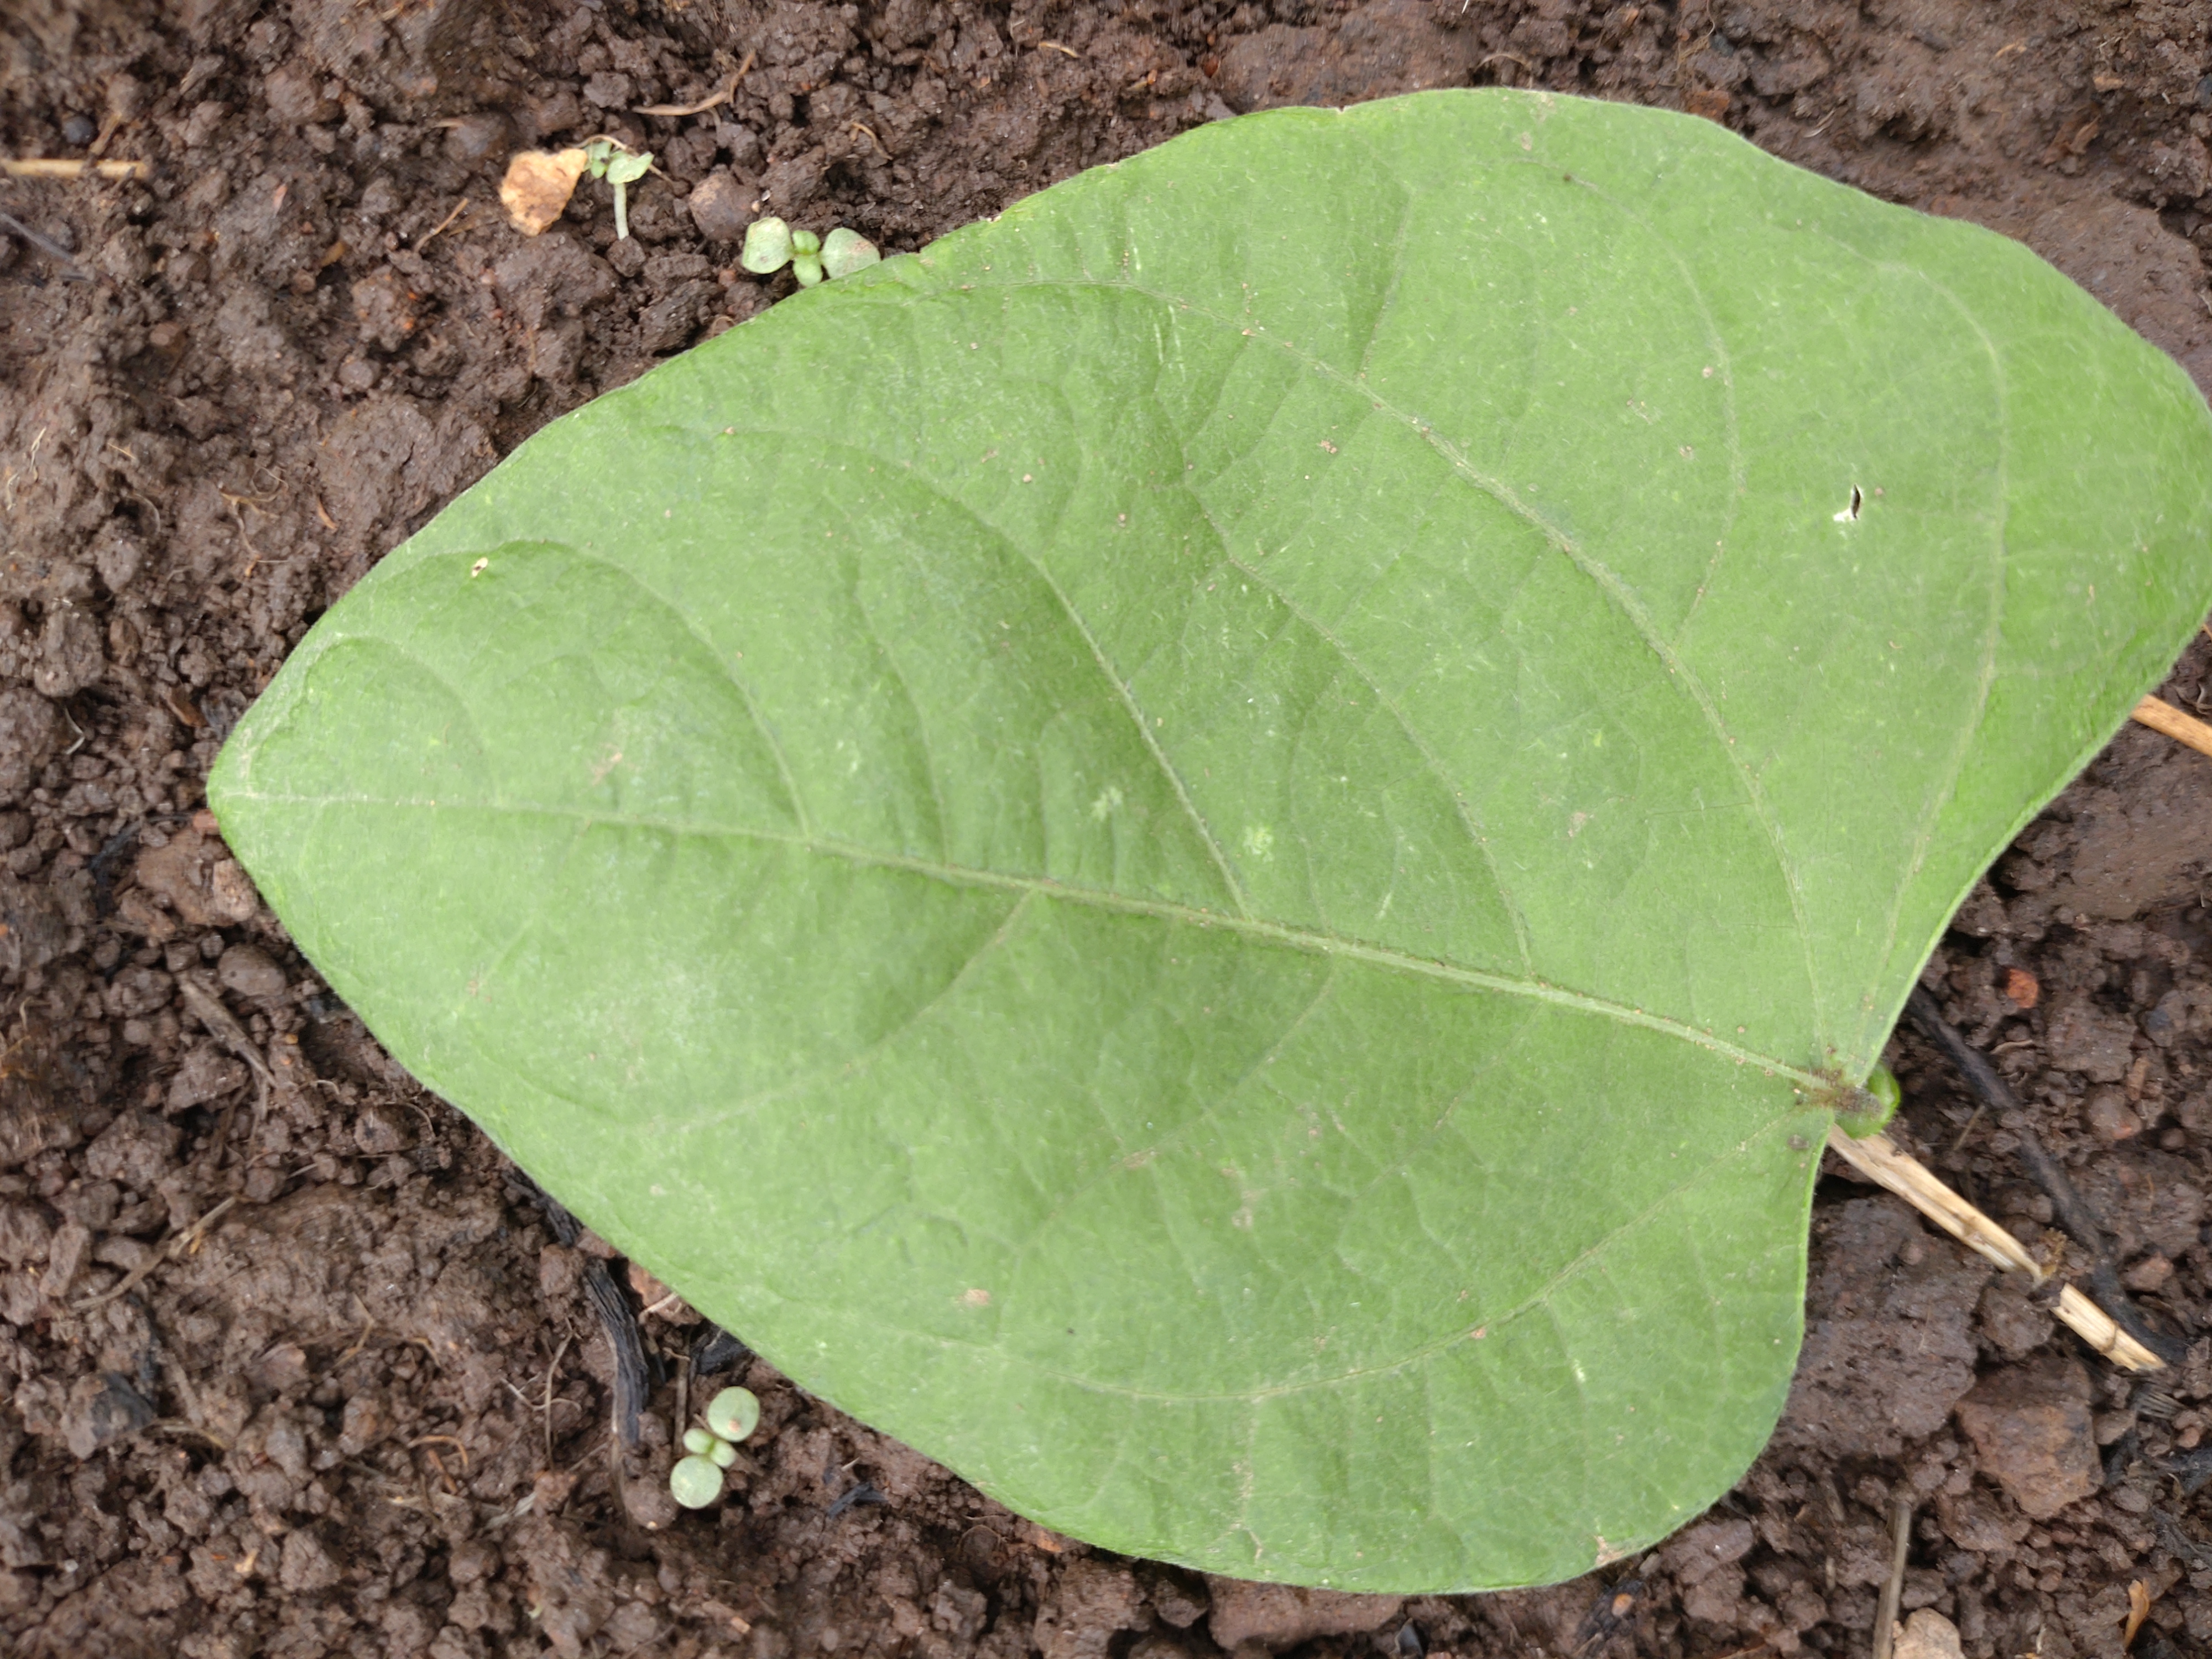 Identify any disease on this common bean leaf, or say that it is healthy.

healthy
